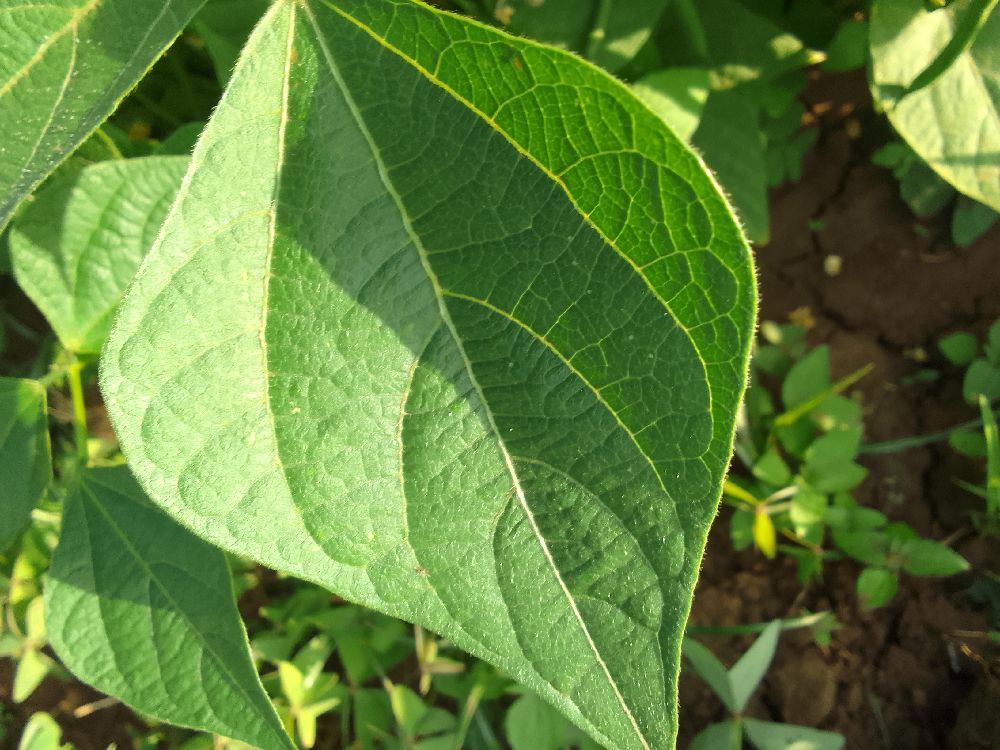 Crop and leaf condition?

common bean, healthy
